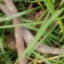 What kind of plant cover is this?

grass
